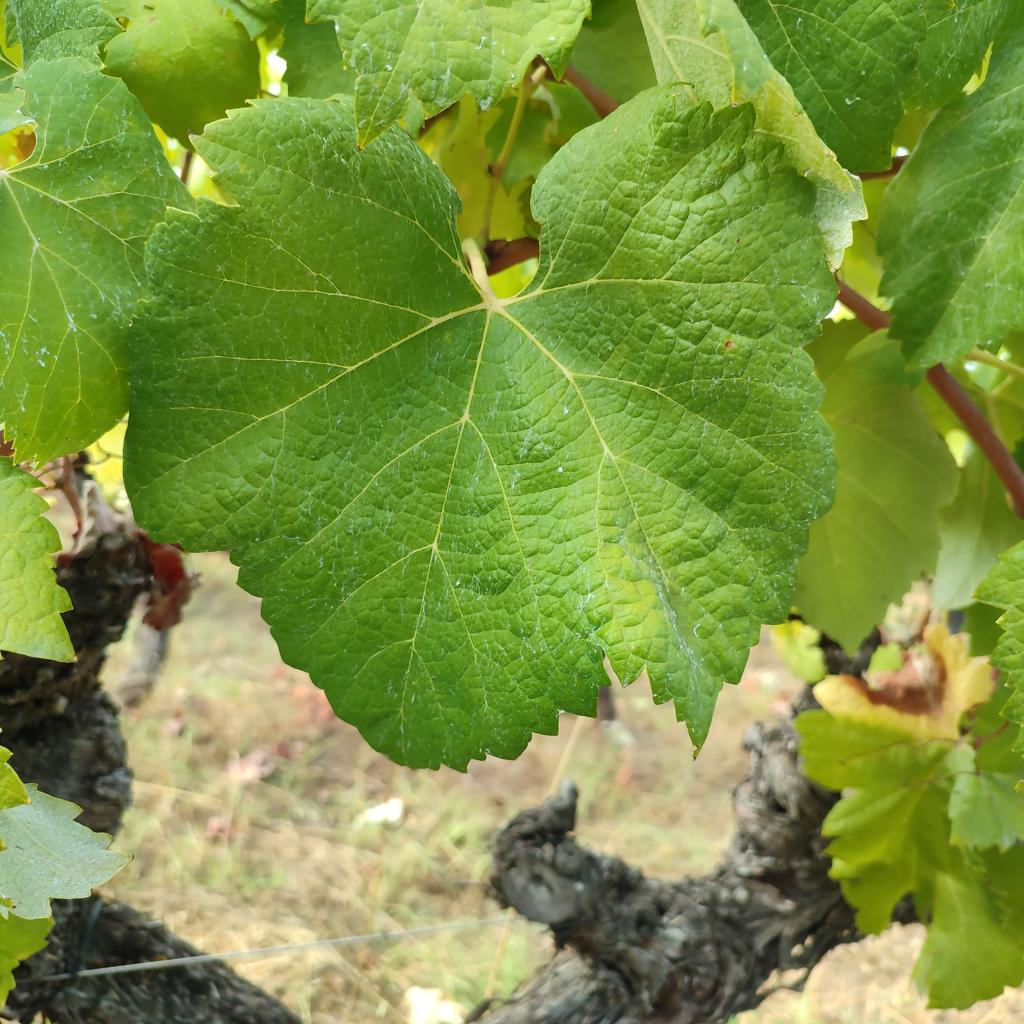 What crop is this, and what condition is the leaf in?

grapevine, healthy
